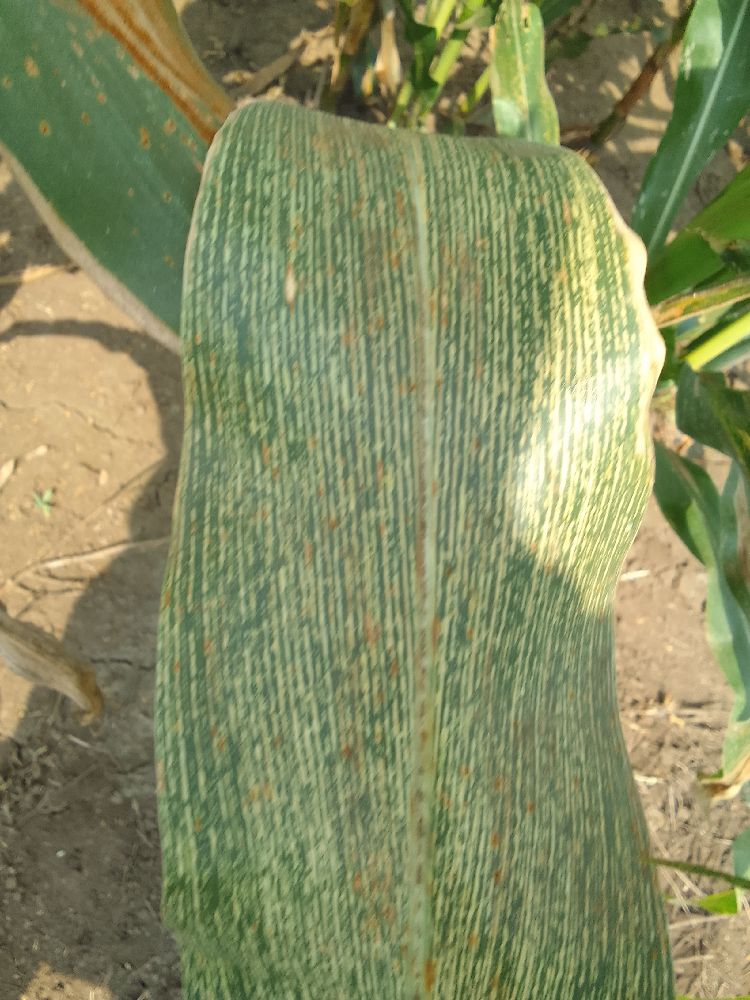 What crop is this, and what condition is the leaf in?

maize, maize streak virus
